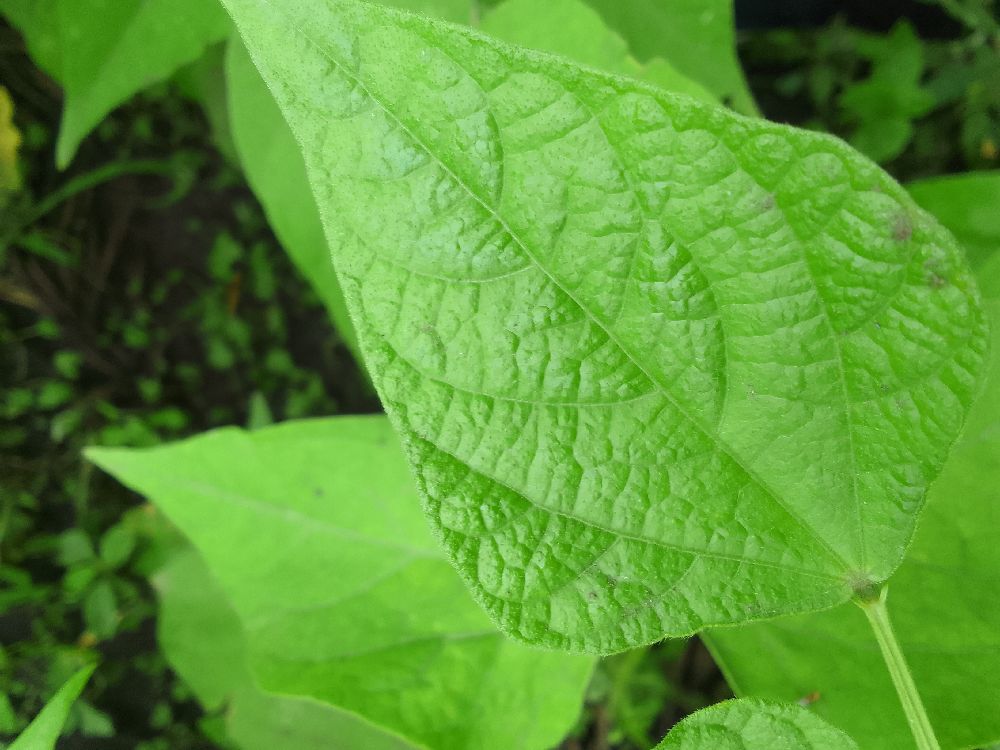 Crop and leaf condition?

common bean, healthy
